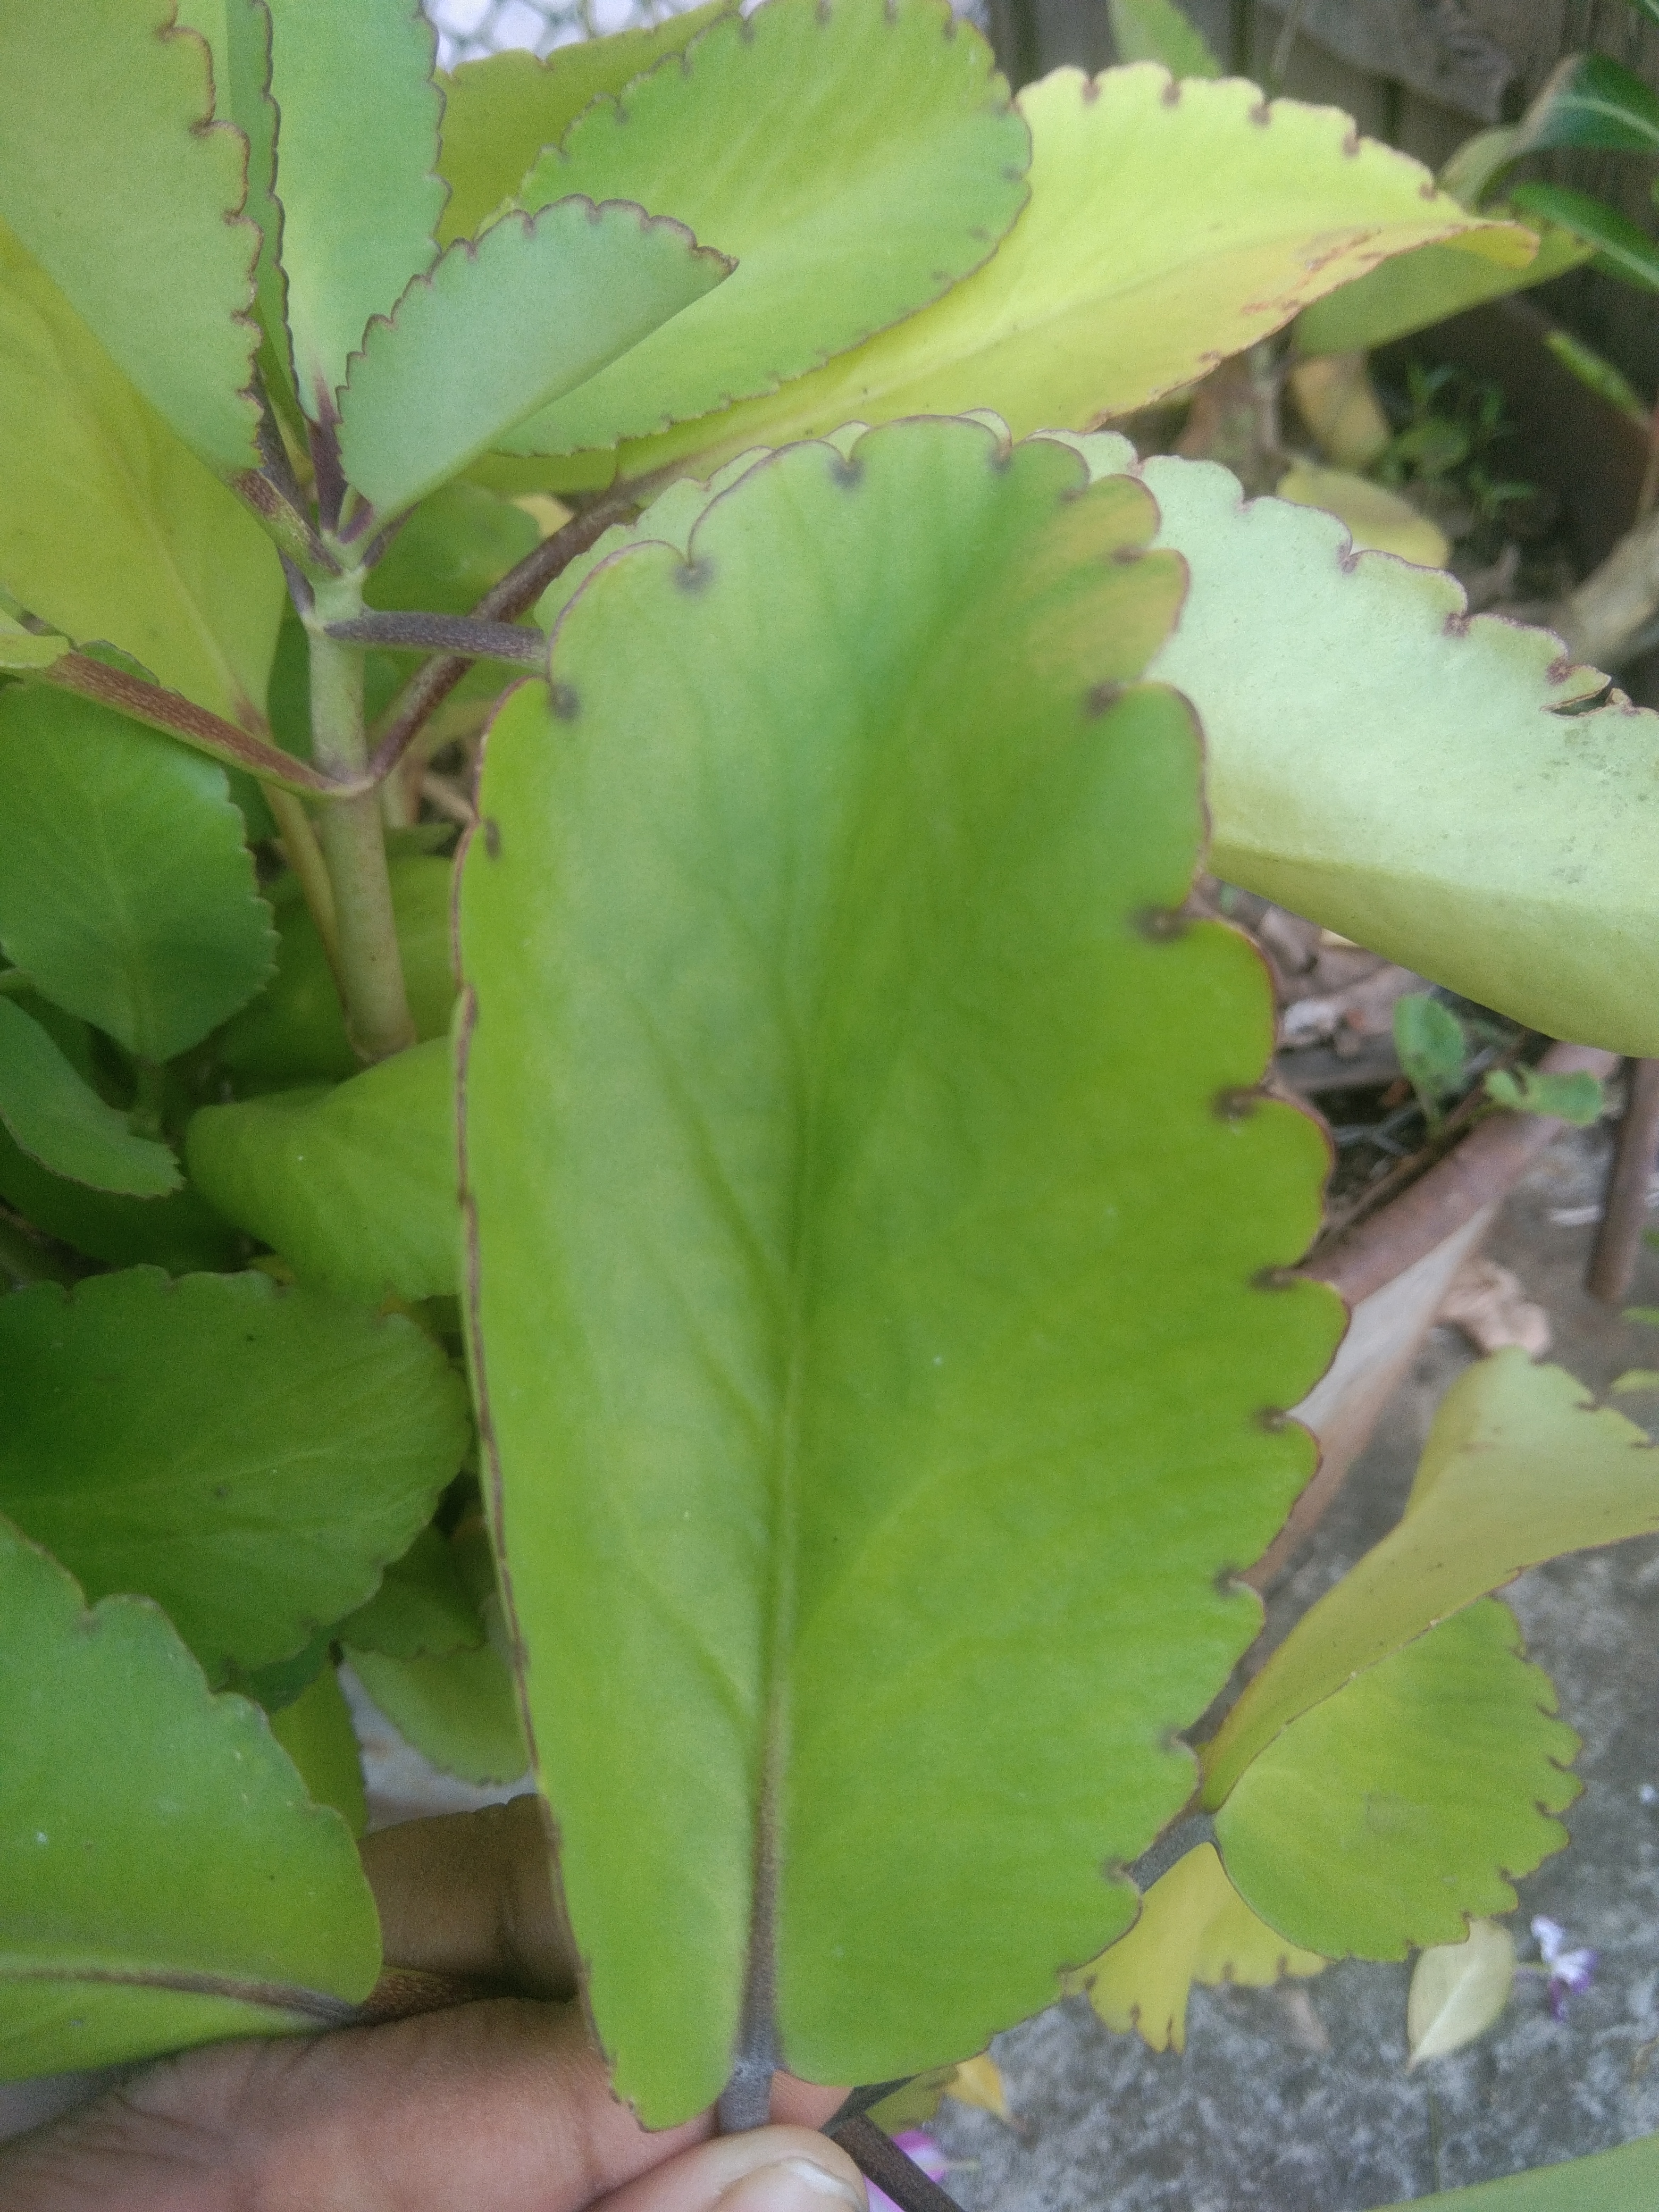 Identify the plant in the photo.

pathorkuci
